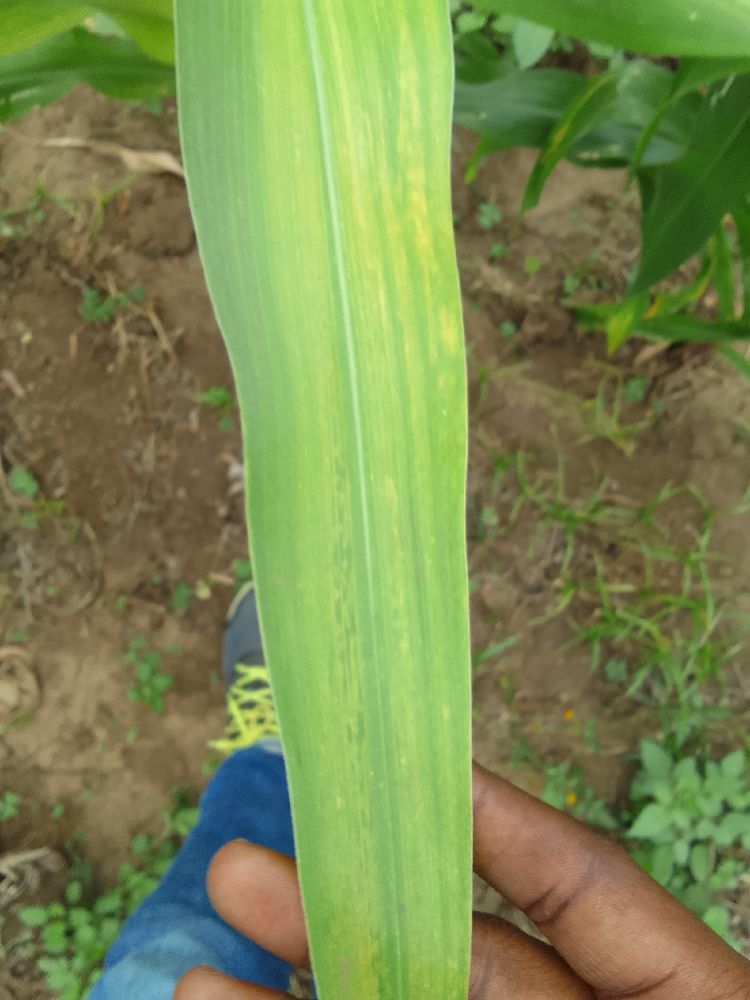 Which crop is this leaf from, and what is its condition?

maize, maize lethal necrosis
